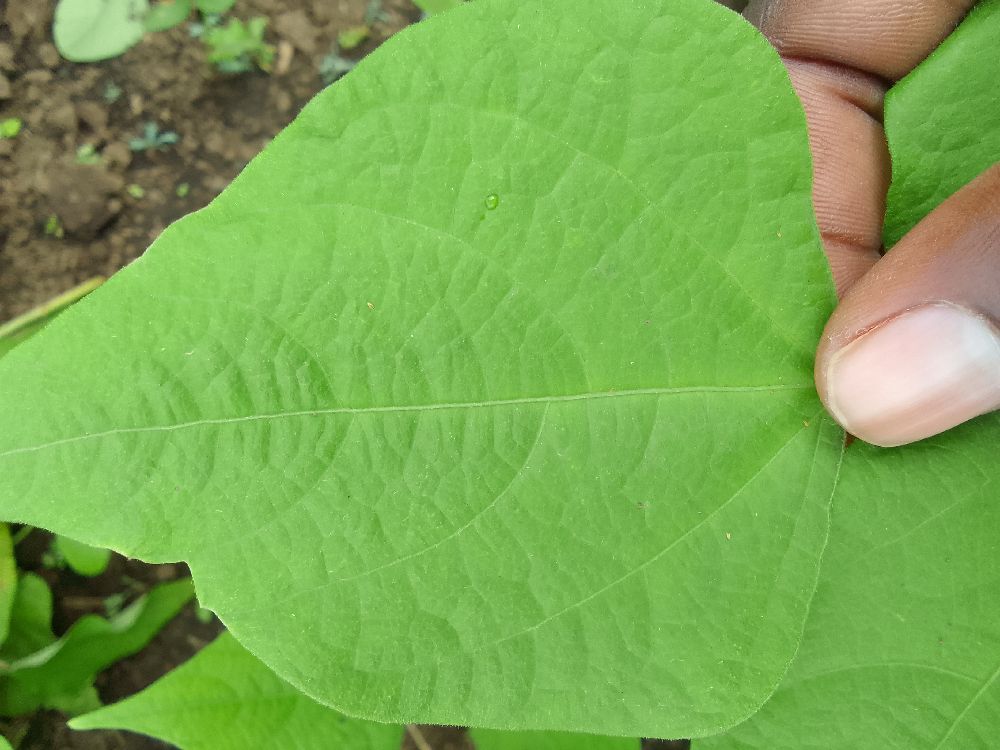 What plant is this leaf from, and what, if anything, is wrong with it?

common bean, healthy
